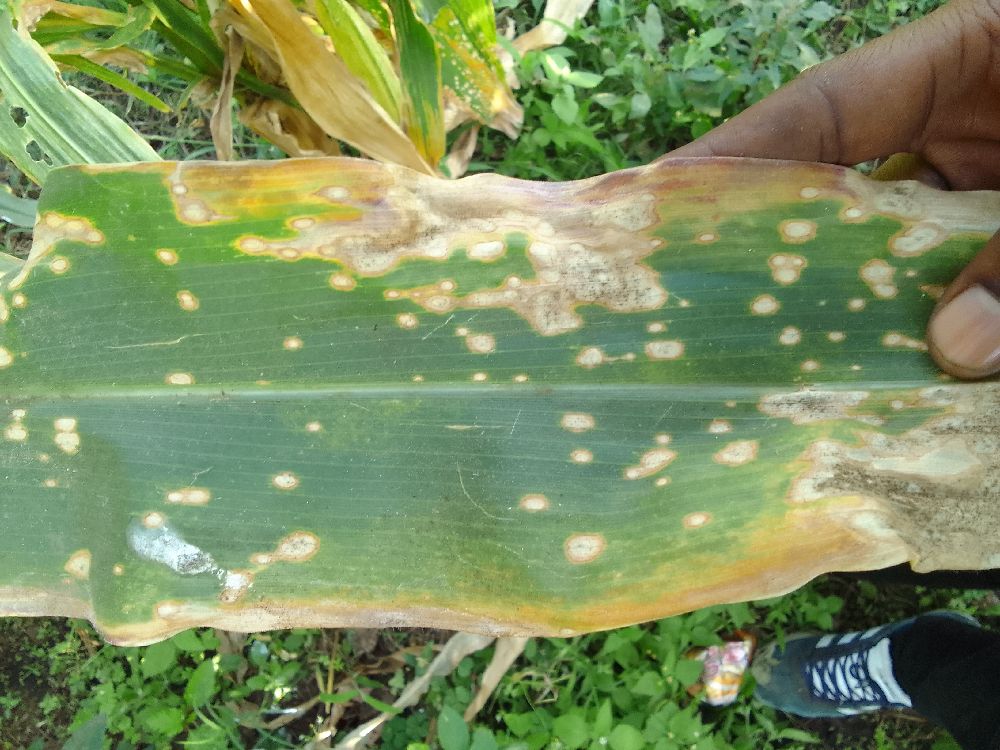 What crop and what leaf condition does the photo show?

maize, maize lethal necrosis
